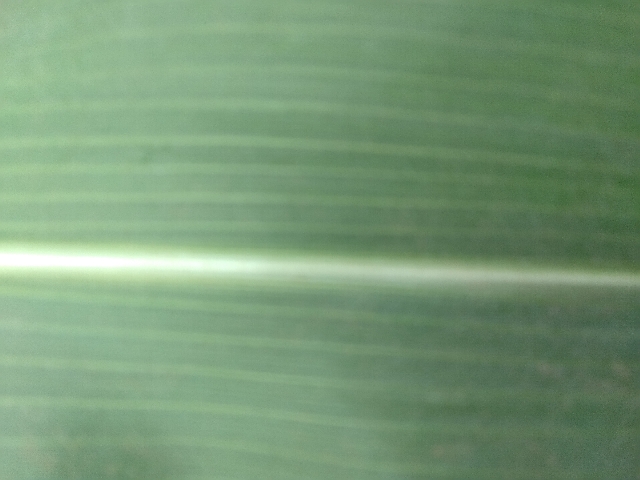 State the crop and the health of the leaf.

maize, healthy
